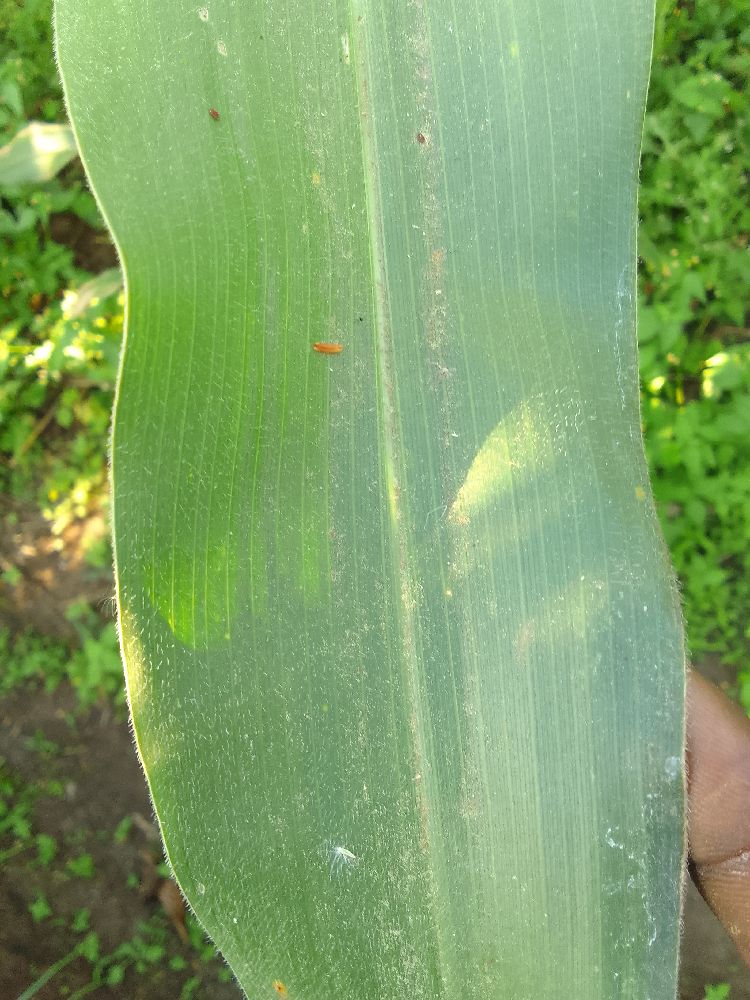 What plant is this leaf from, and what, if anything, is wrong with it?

maize, healthy
